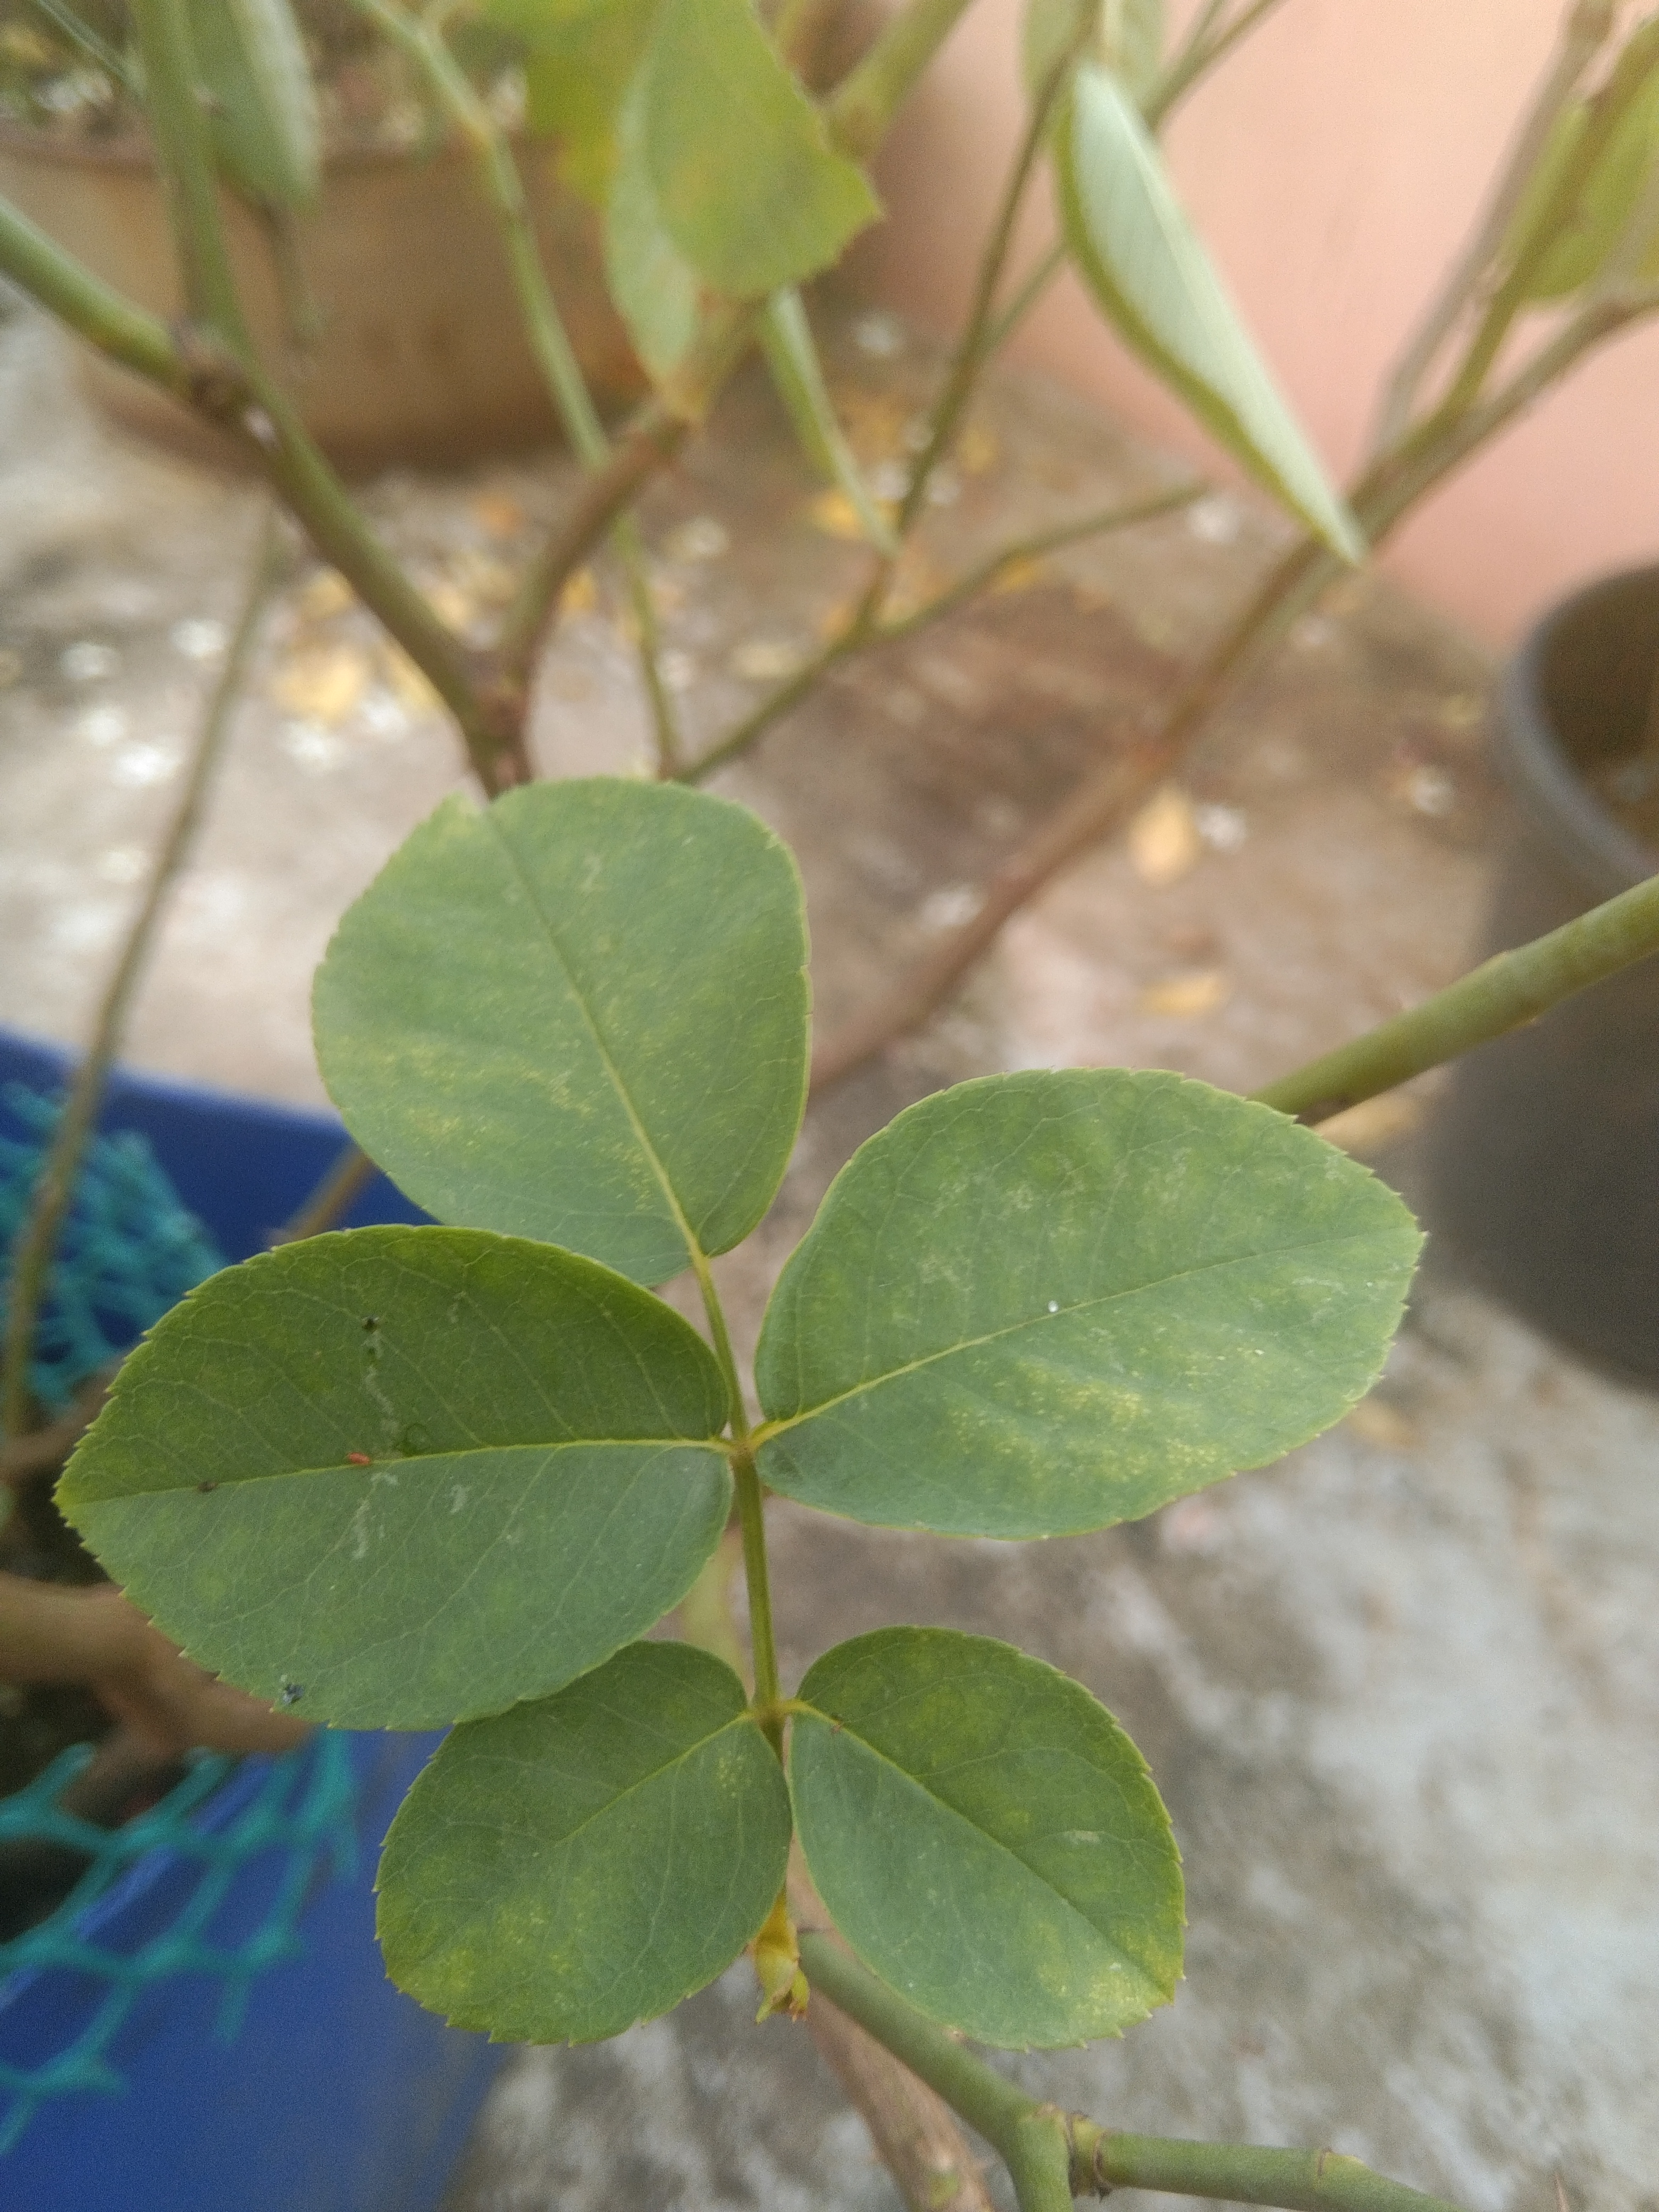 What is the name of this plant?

rose
